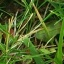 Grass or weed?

grass
